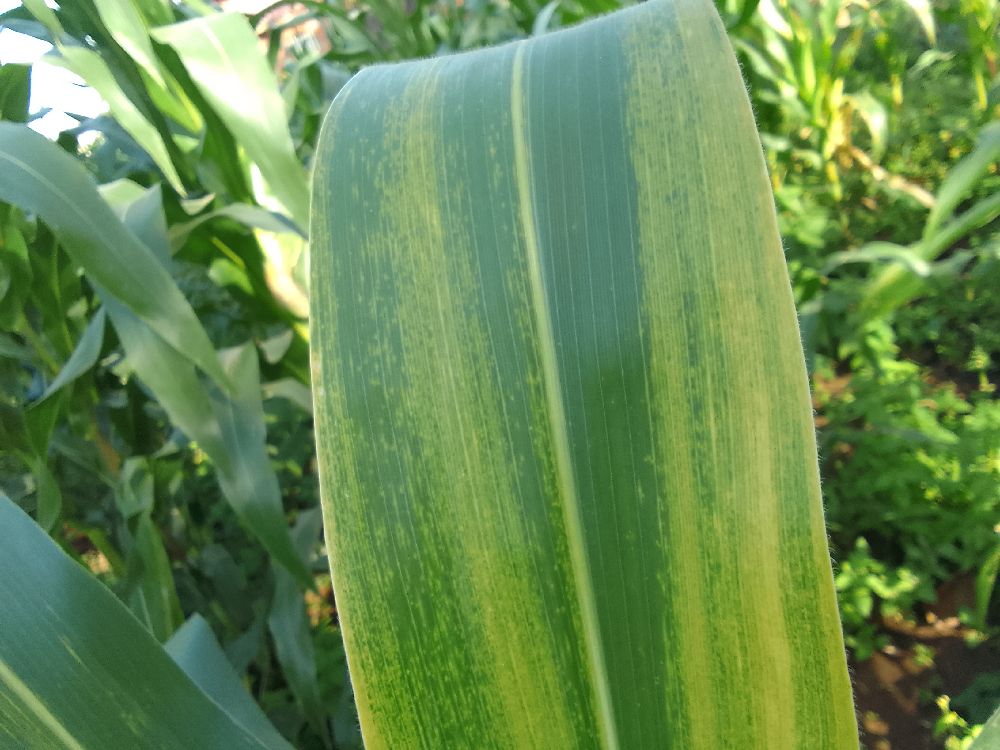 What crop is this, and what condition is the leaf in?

maize, maize lethal necrosis
